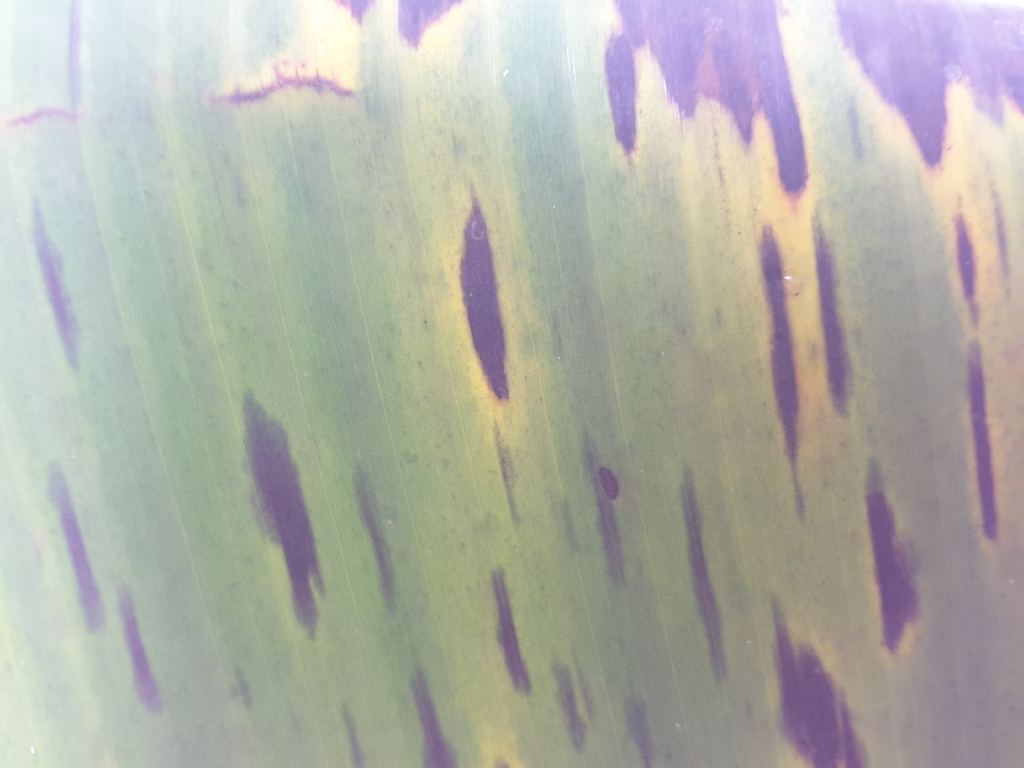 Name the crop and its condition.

banana, black sigatoka
